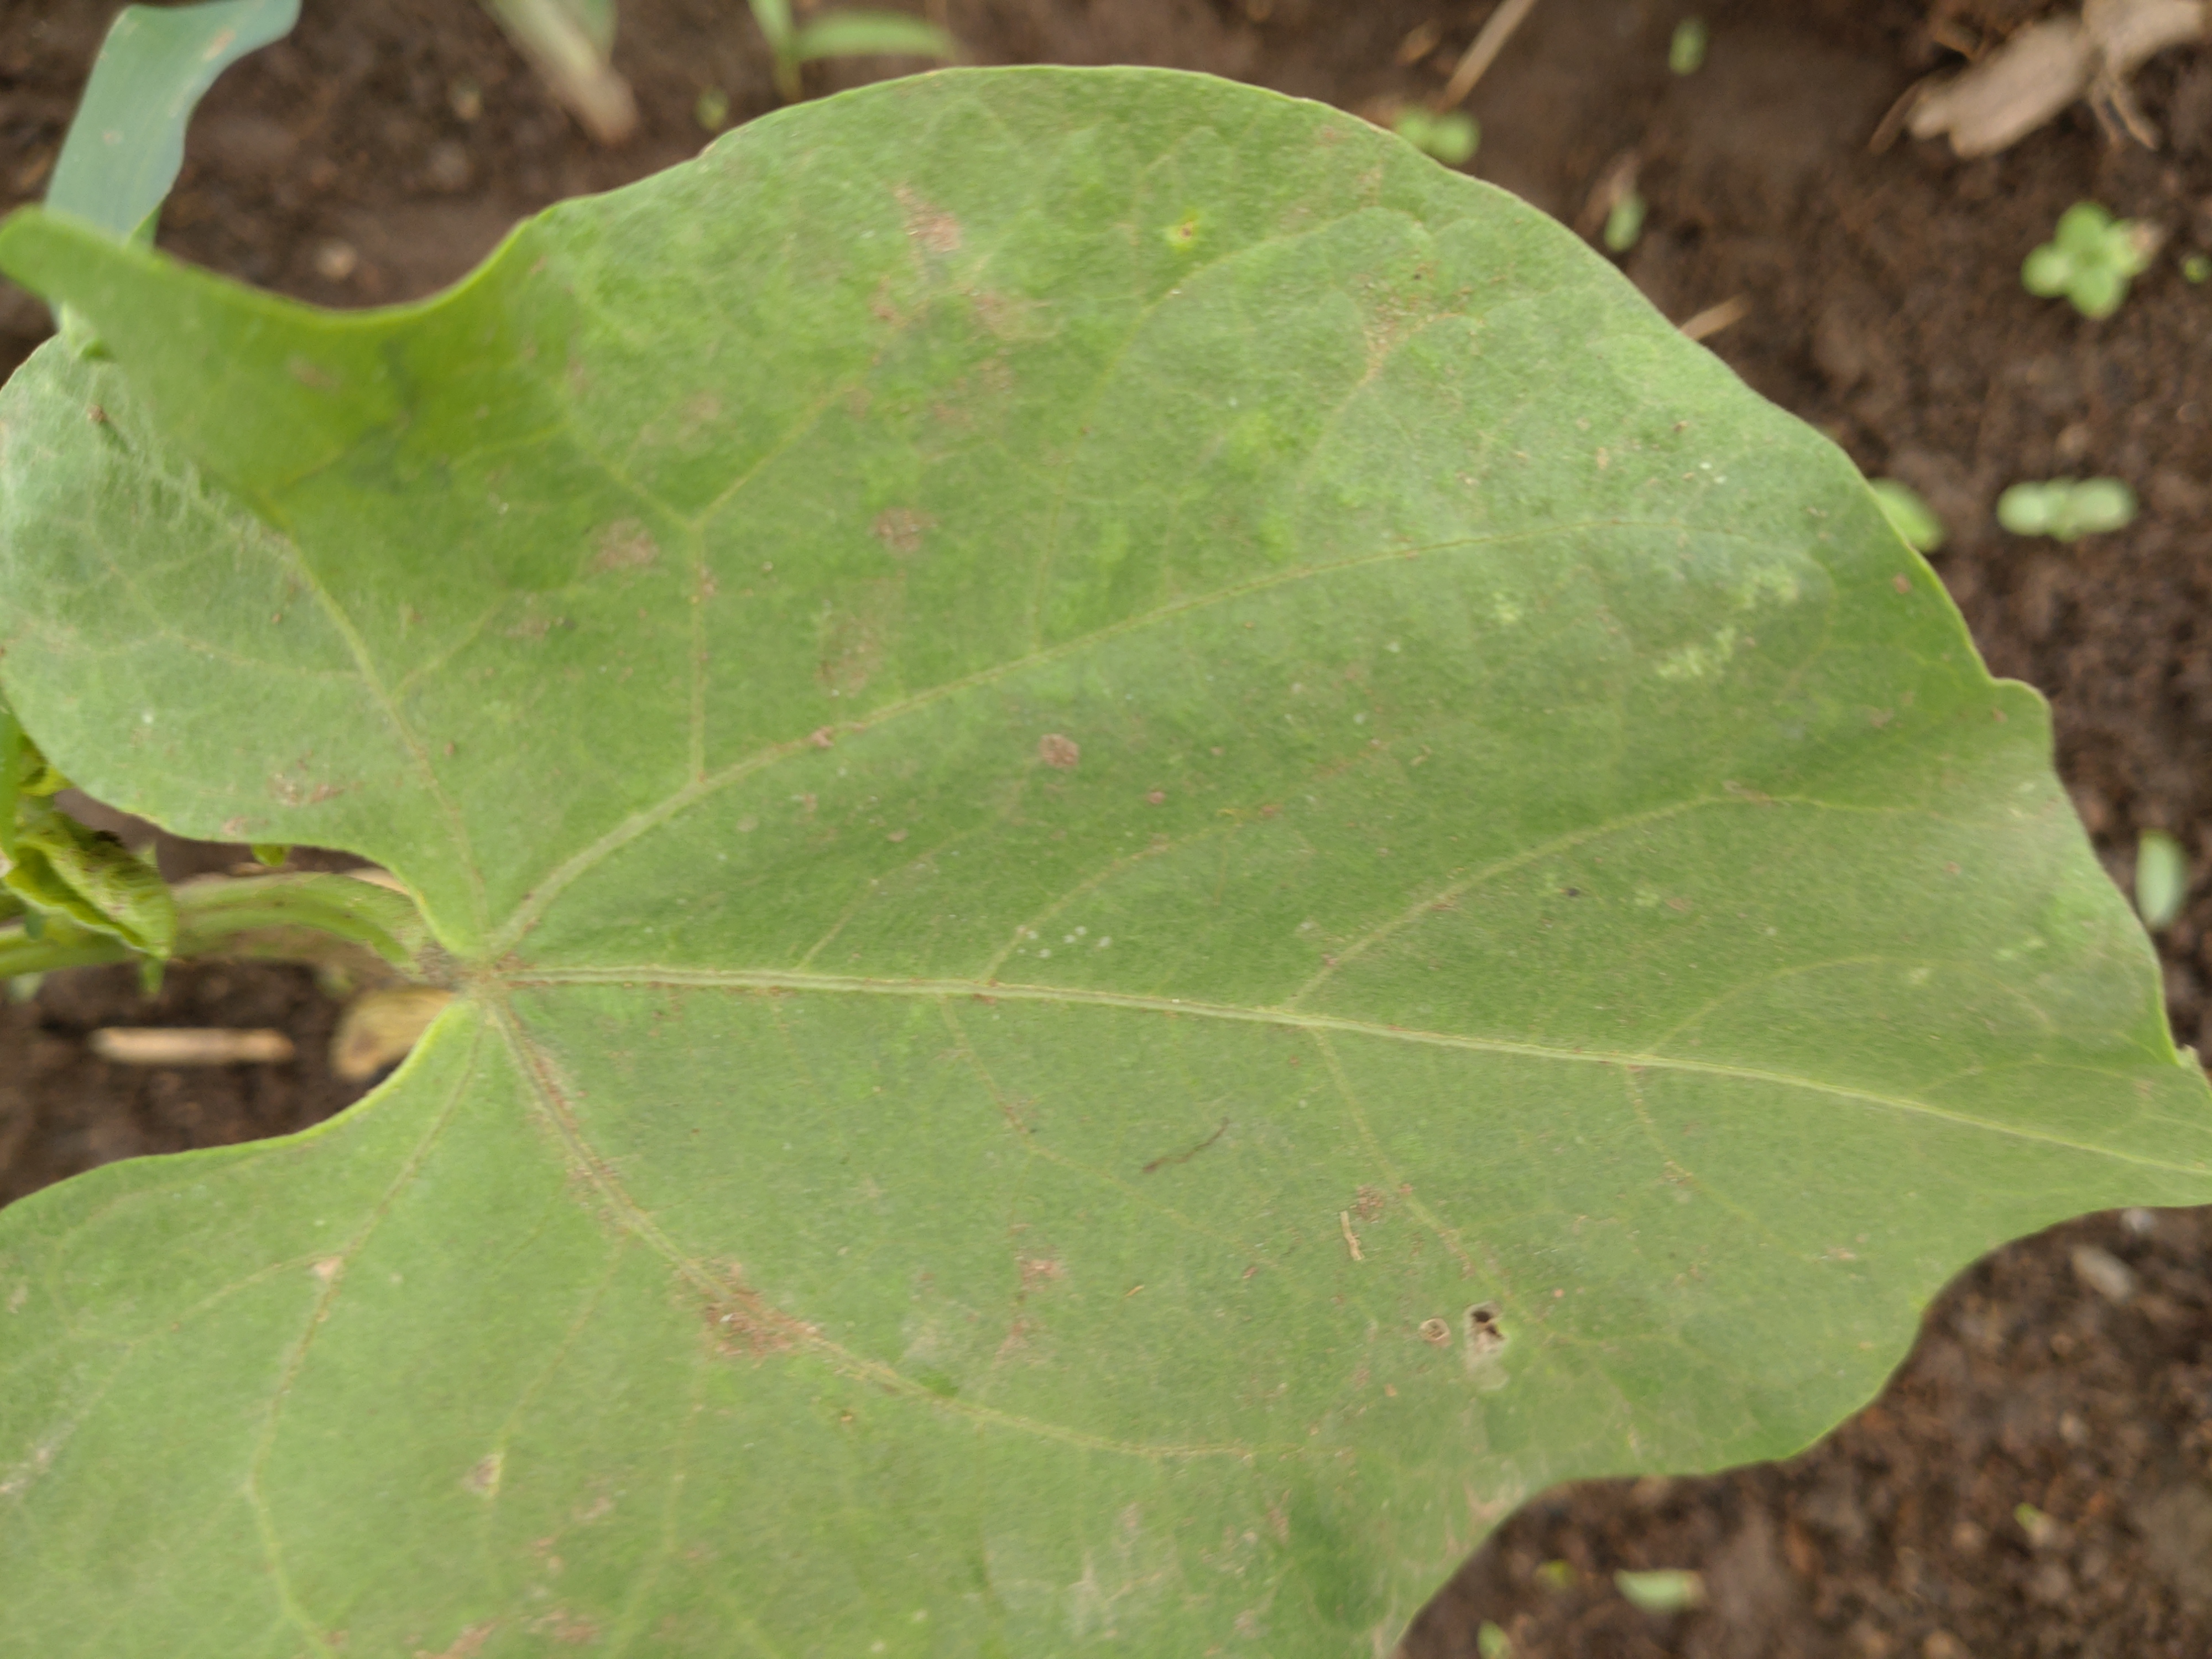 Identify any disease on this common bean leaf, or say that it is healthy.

healthy
